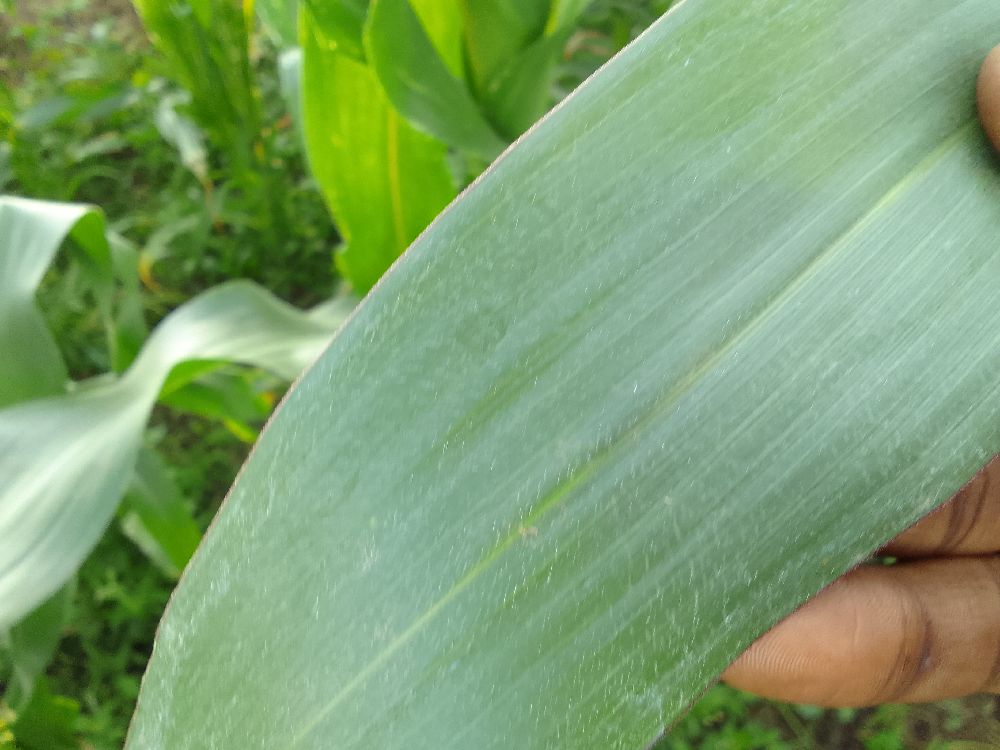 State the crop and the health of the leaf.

maize, healthy
